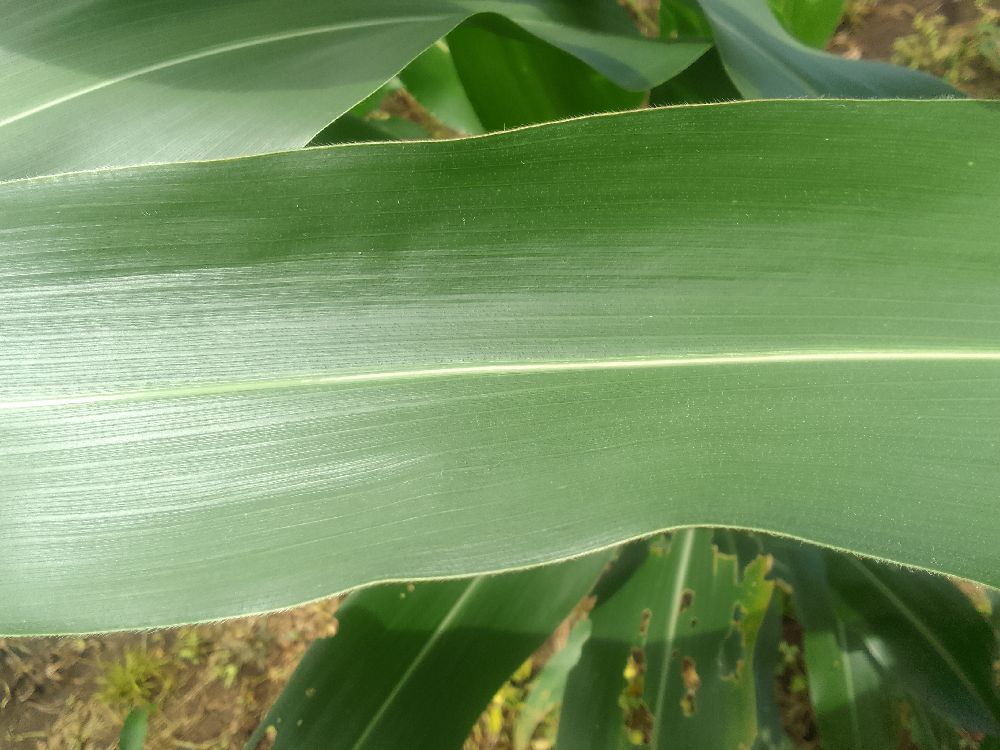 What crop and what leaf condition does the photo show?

maize, healthy
